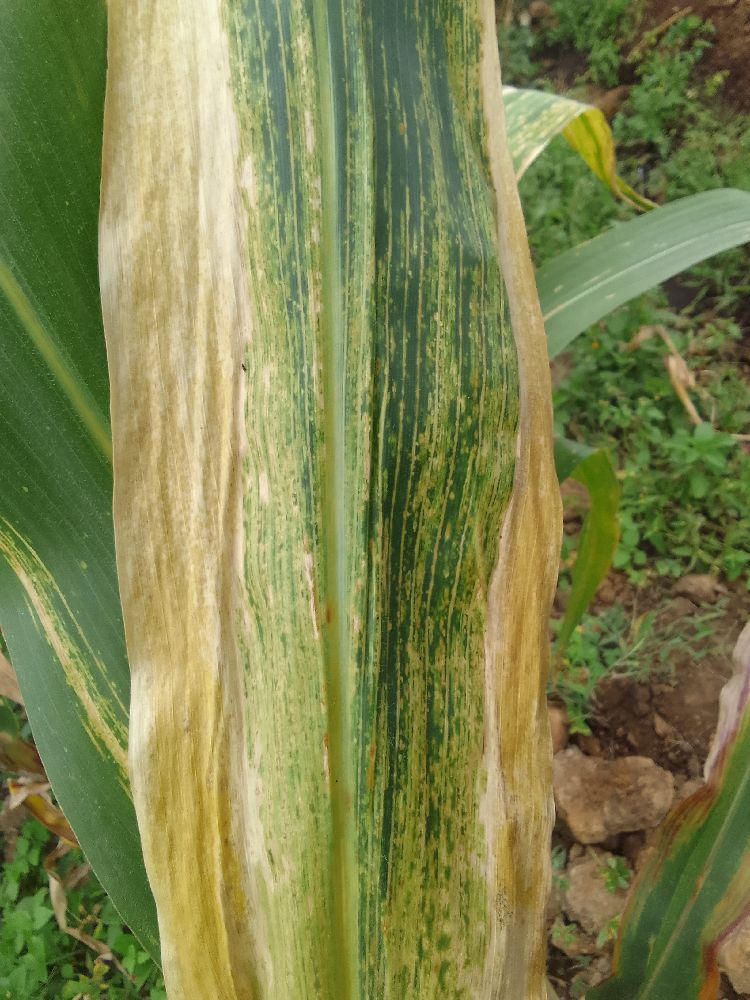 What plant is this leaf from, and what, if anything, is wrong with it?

maize, maize lethal necrosis
